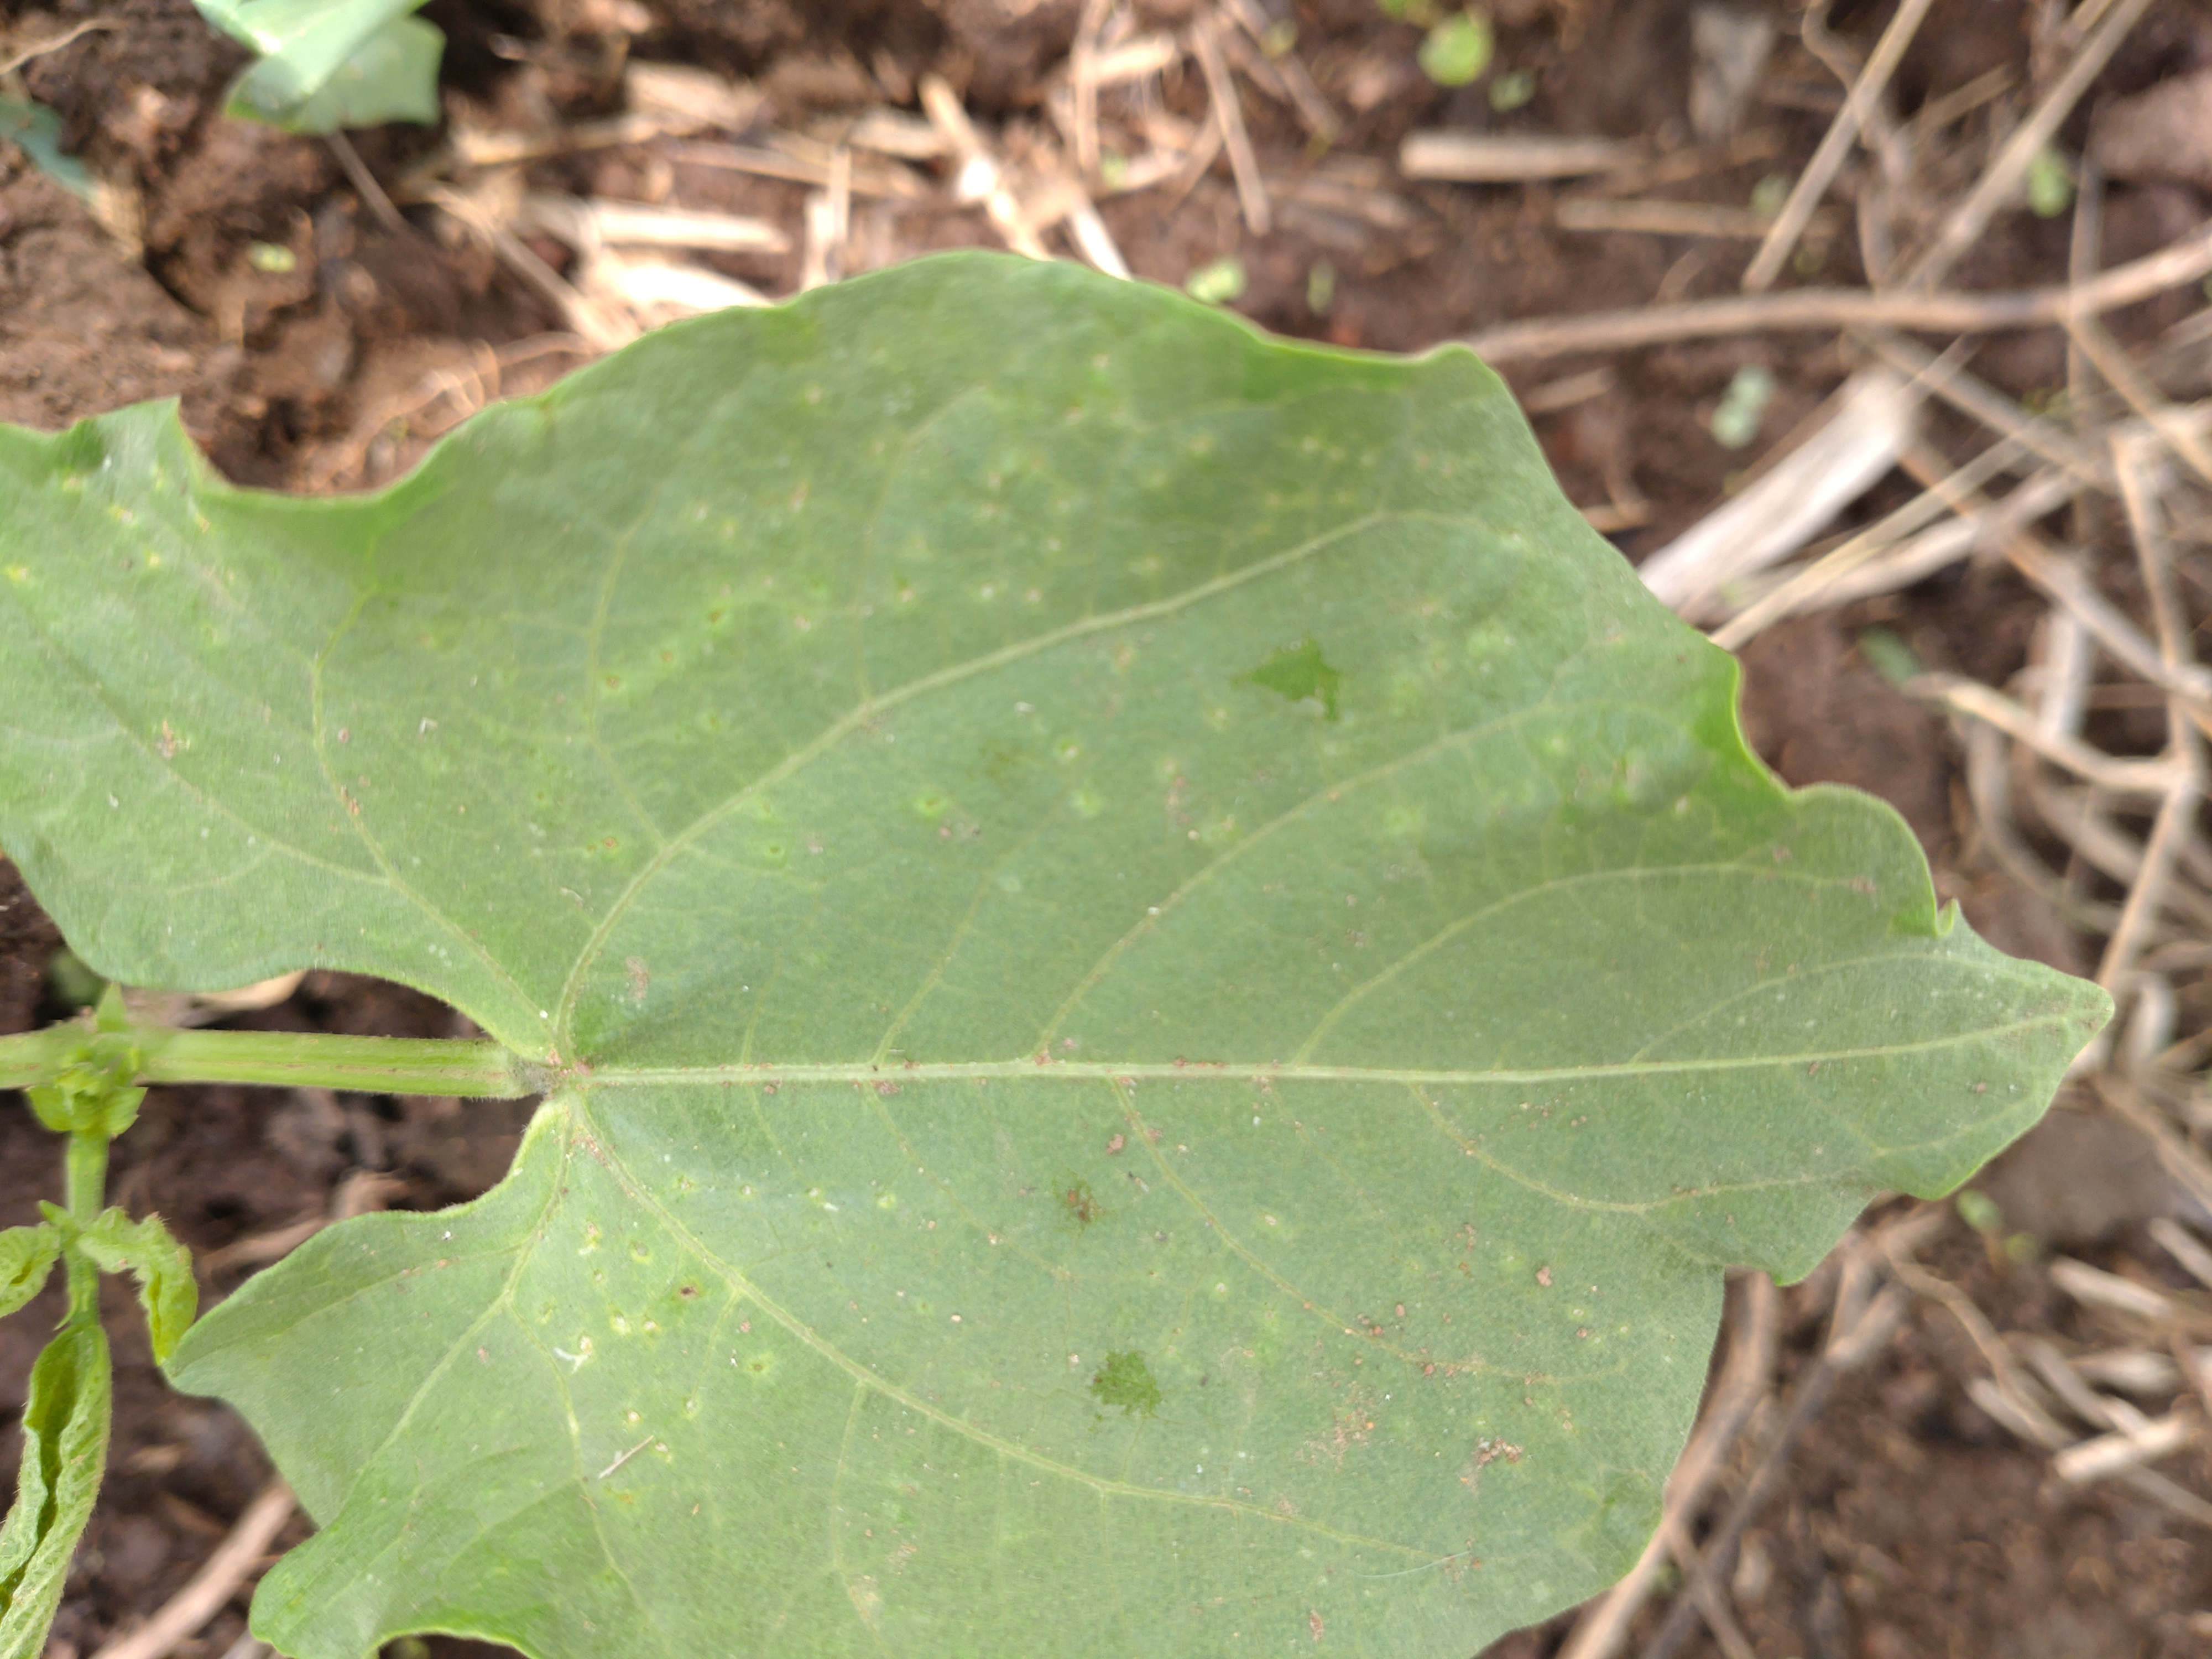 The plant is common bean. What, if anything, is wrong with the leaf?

healthy
